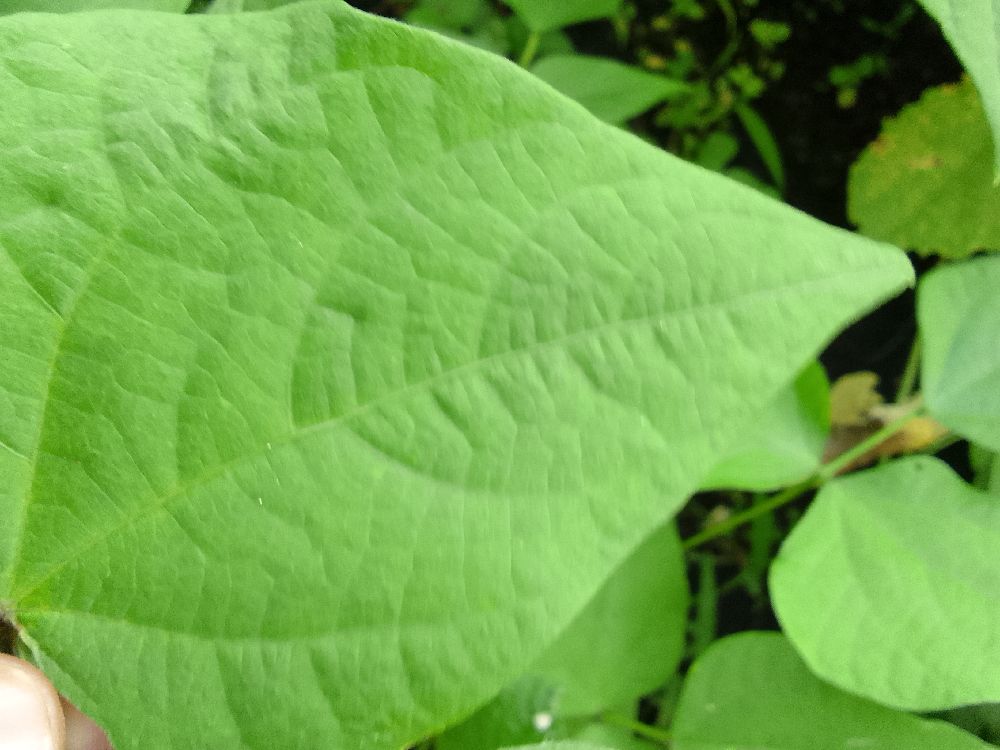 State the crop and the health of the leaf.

common bean, healthy
